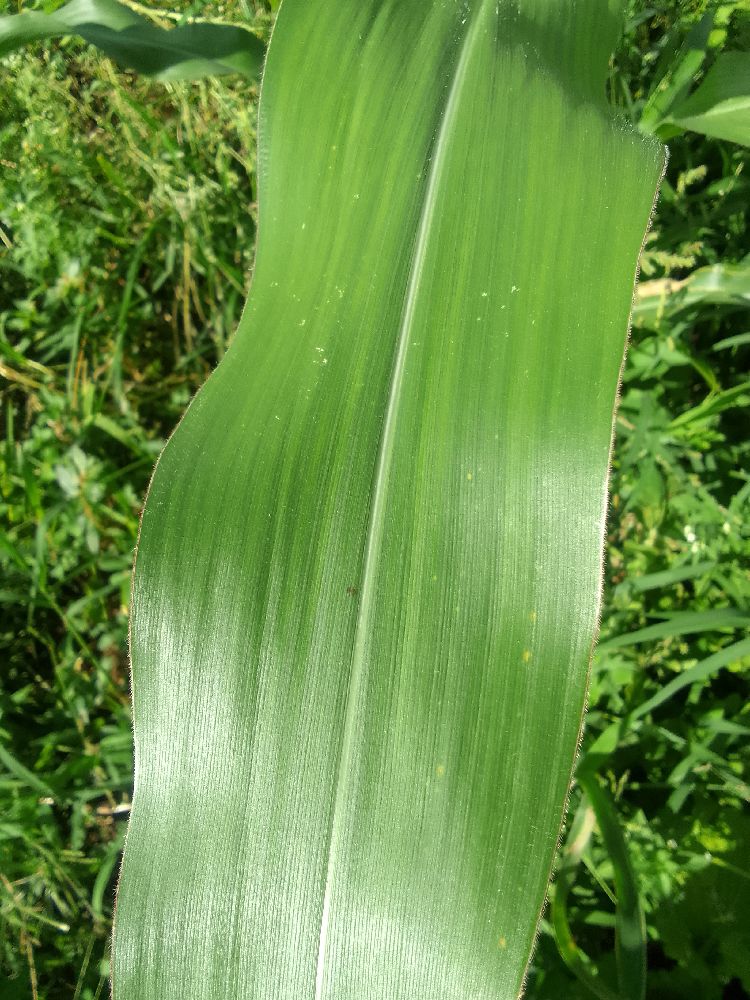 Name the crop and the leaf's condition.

maize, healthy
